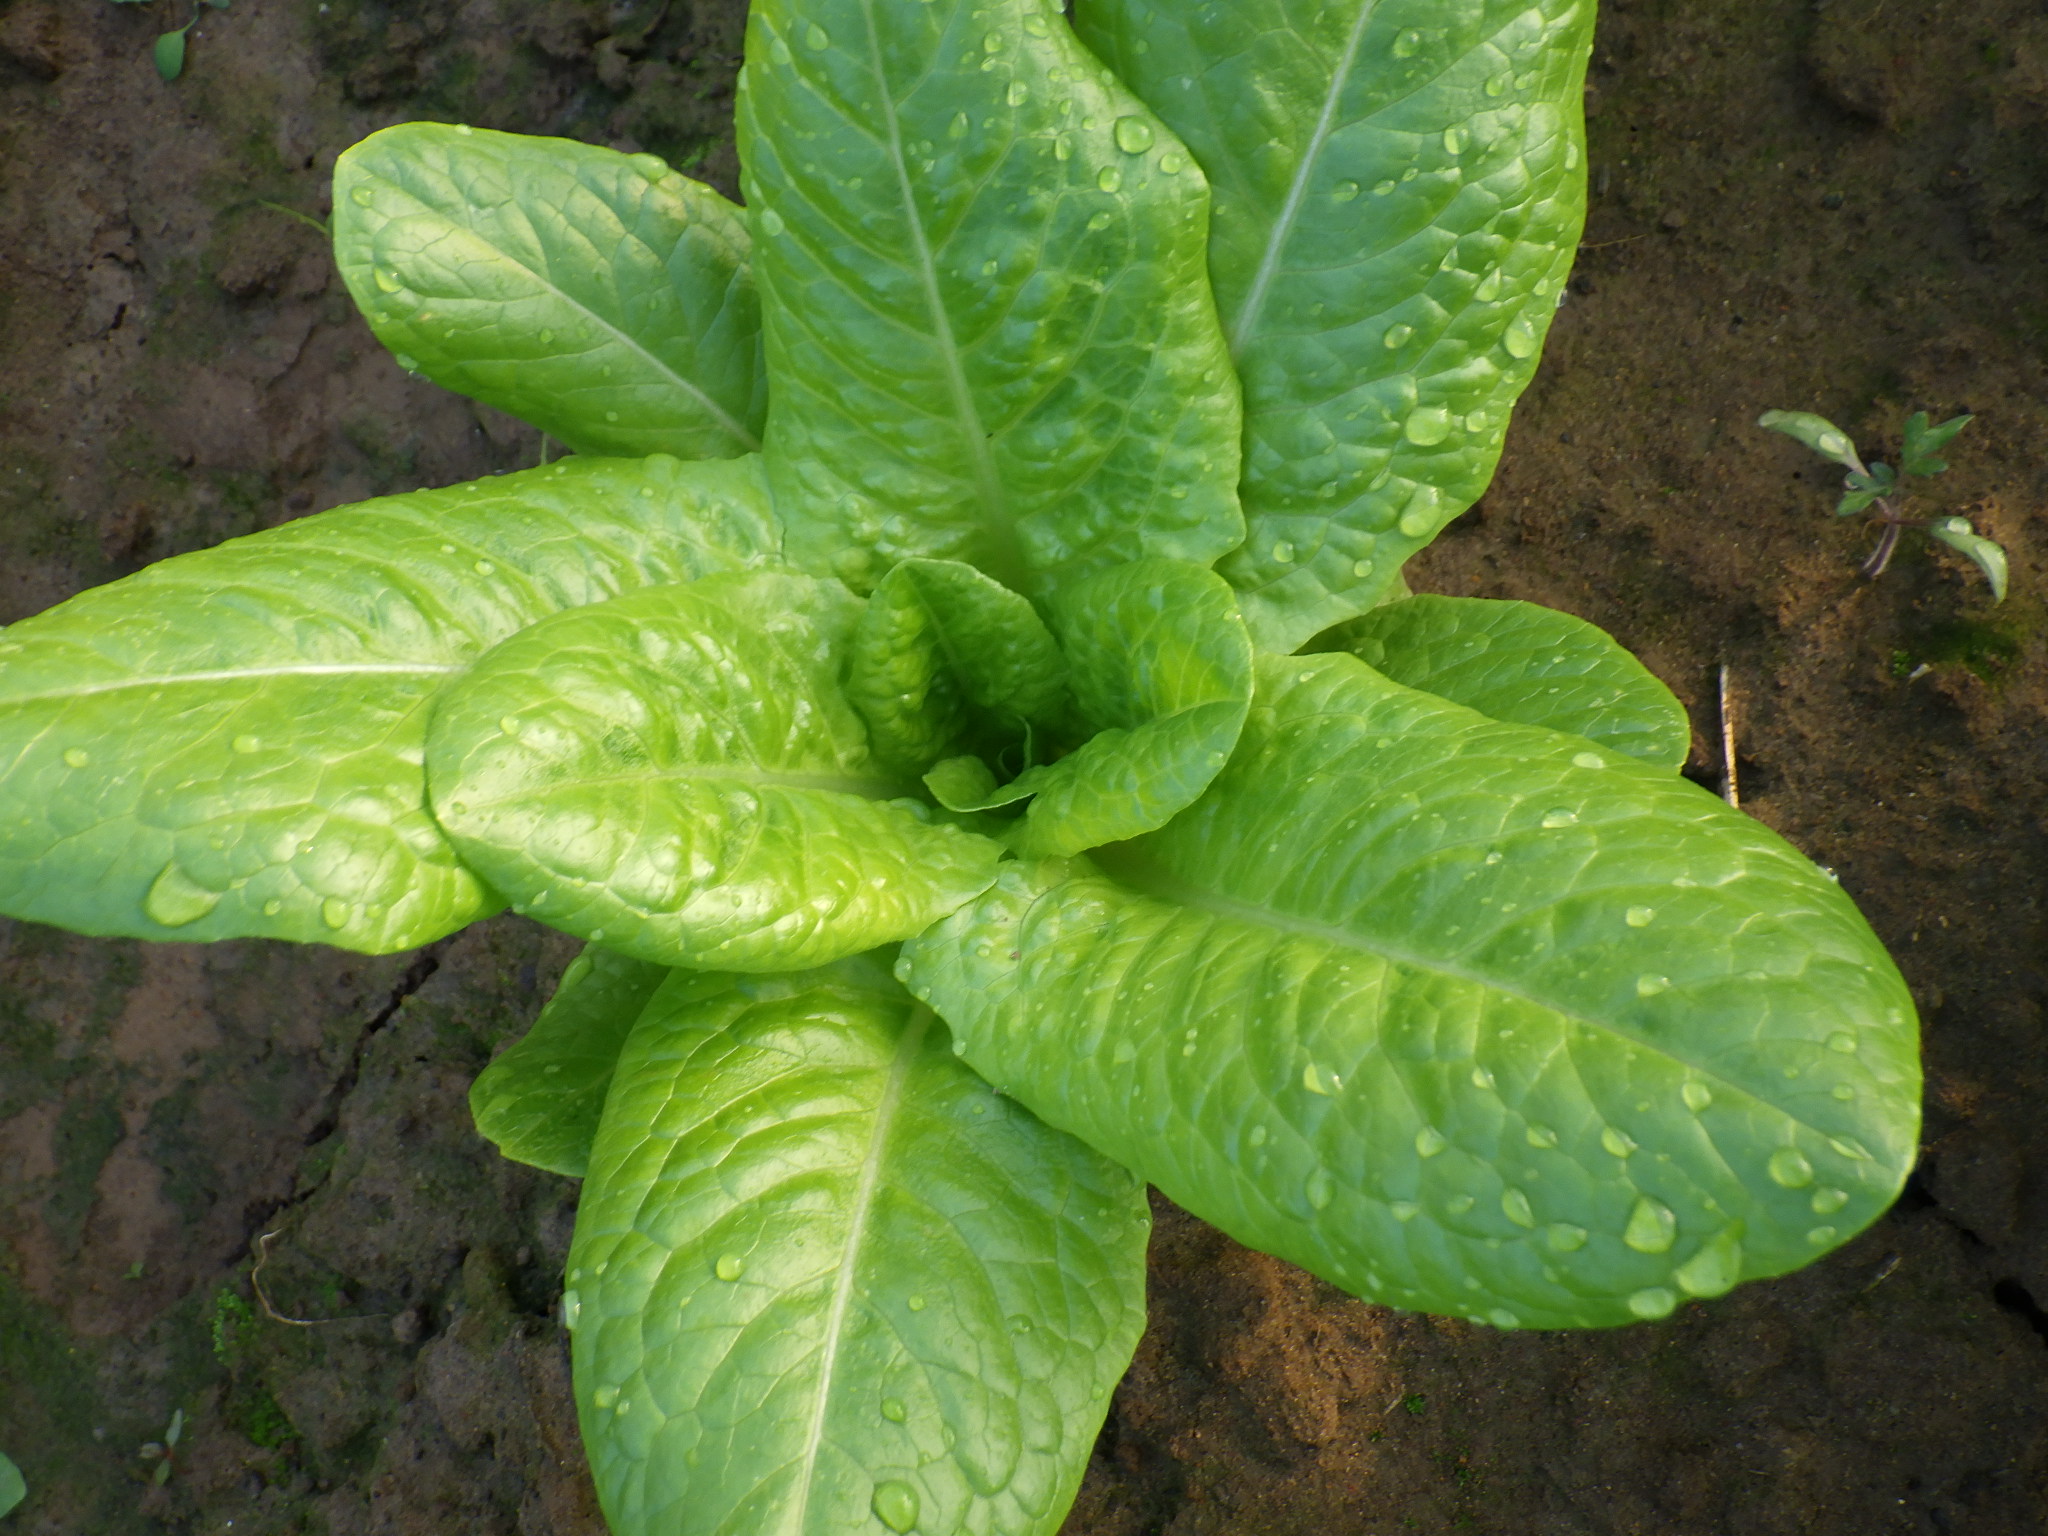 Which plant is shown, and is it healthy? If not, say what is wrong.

lettuce, healthy
